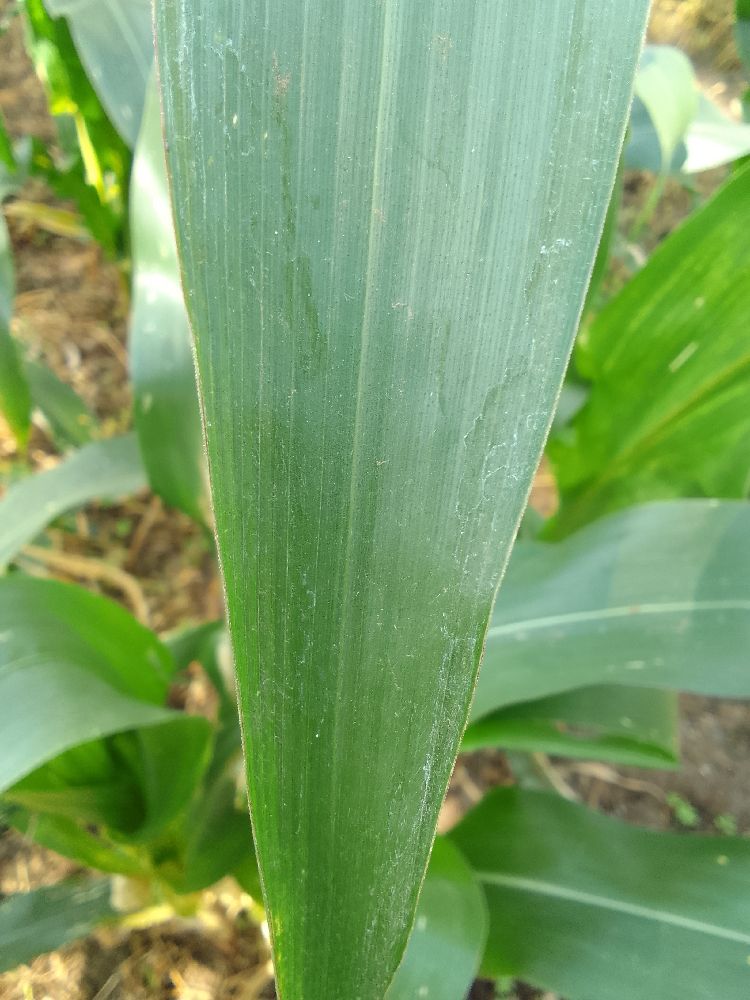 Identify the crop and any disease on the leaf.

maize, healthy
